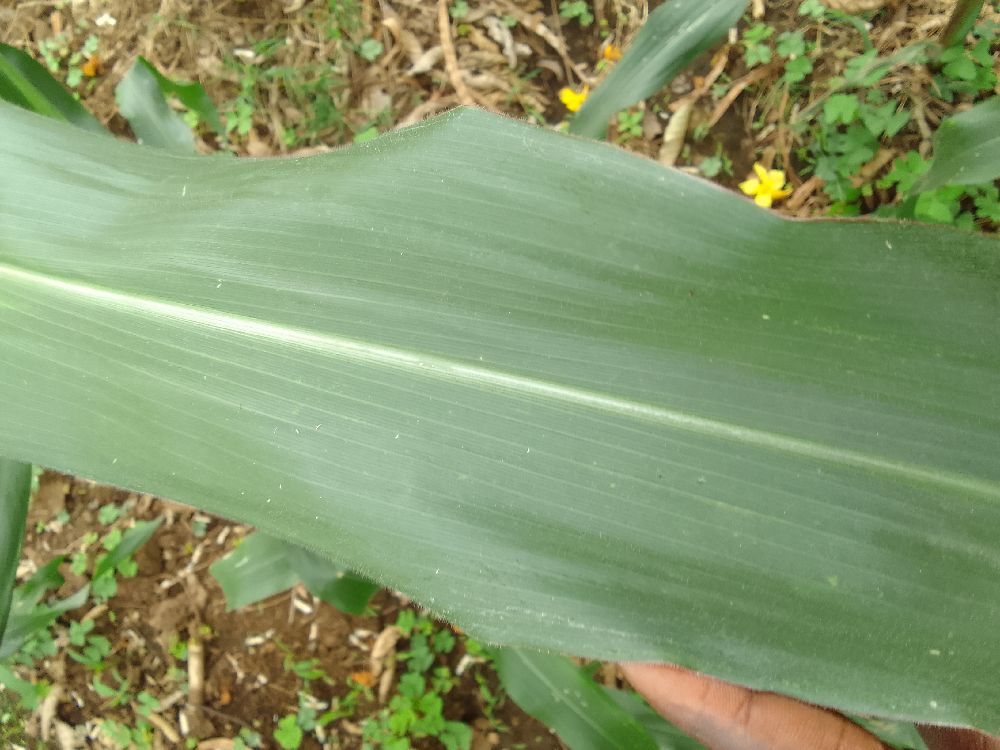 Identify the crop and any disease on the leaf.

maize, healthy
